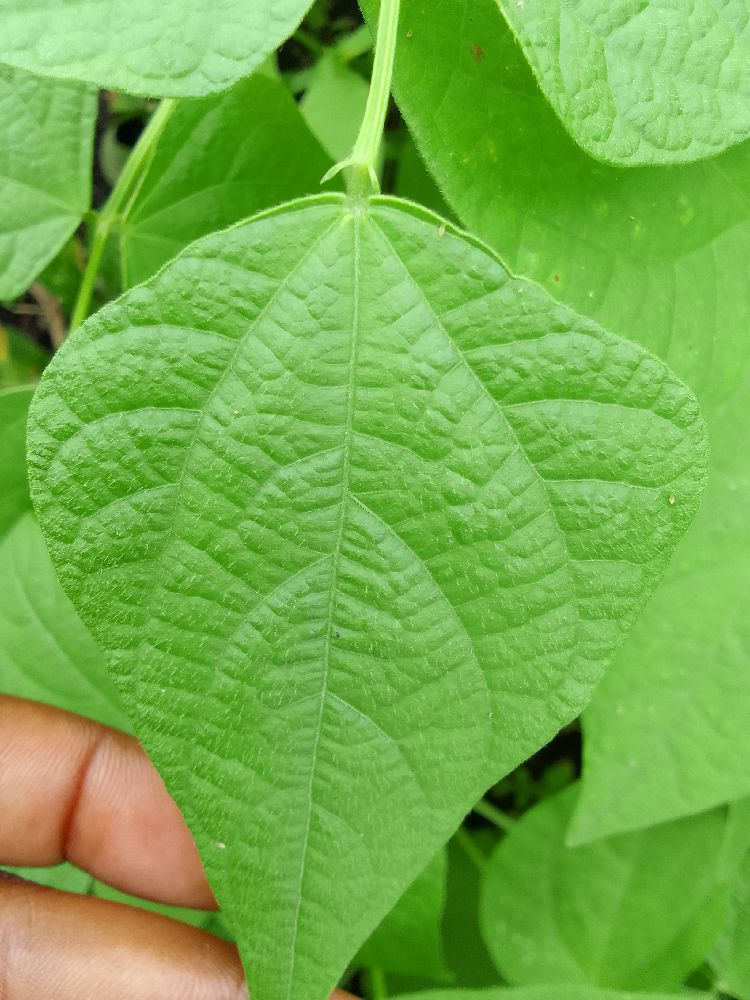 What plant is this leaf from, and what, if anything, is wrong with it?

common bean, healthy
